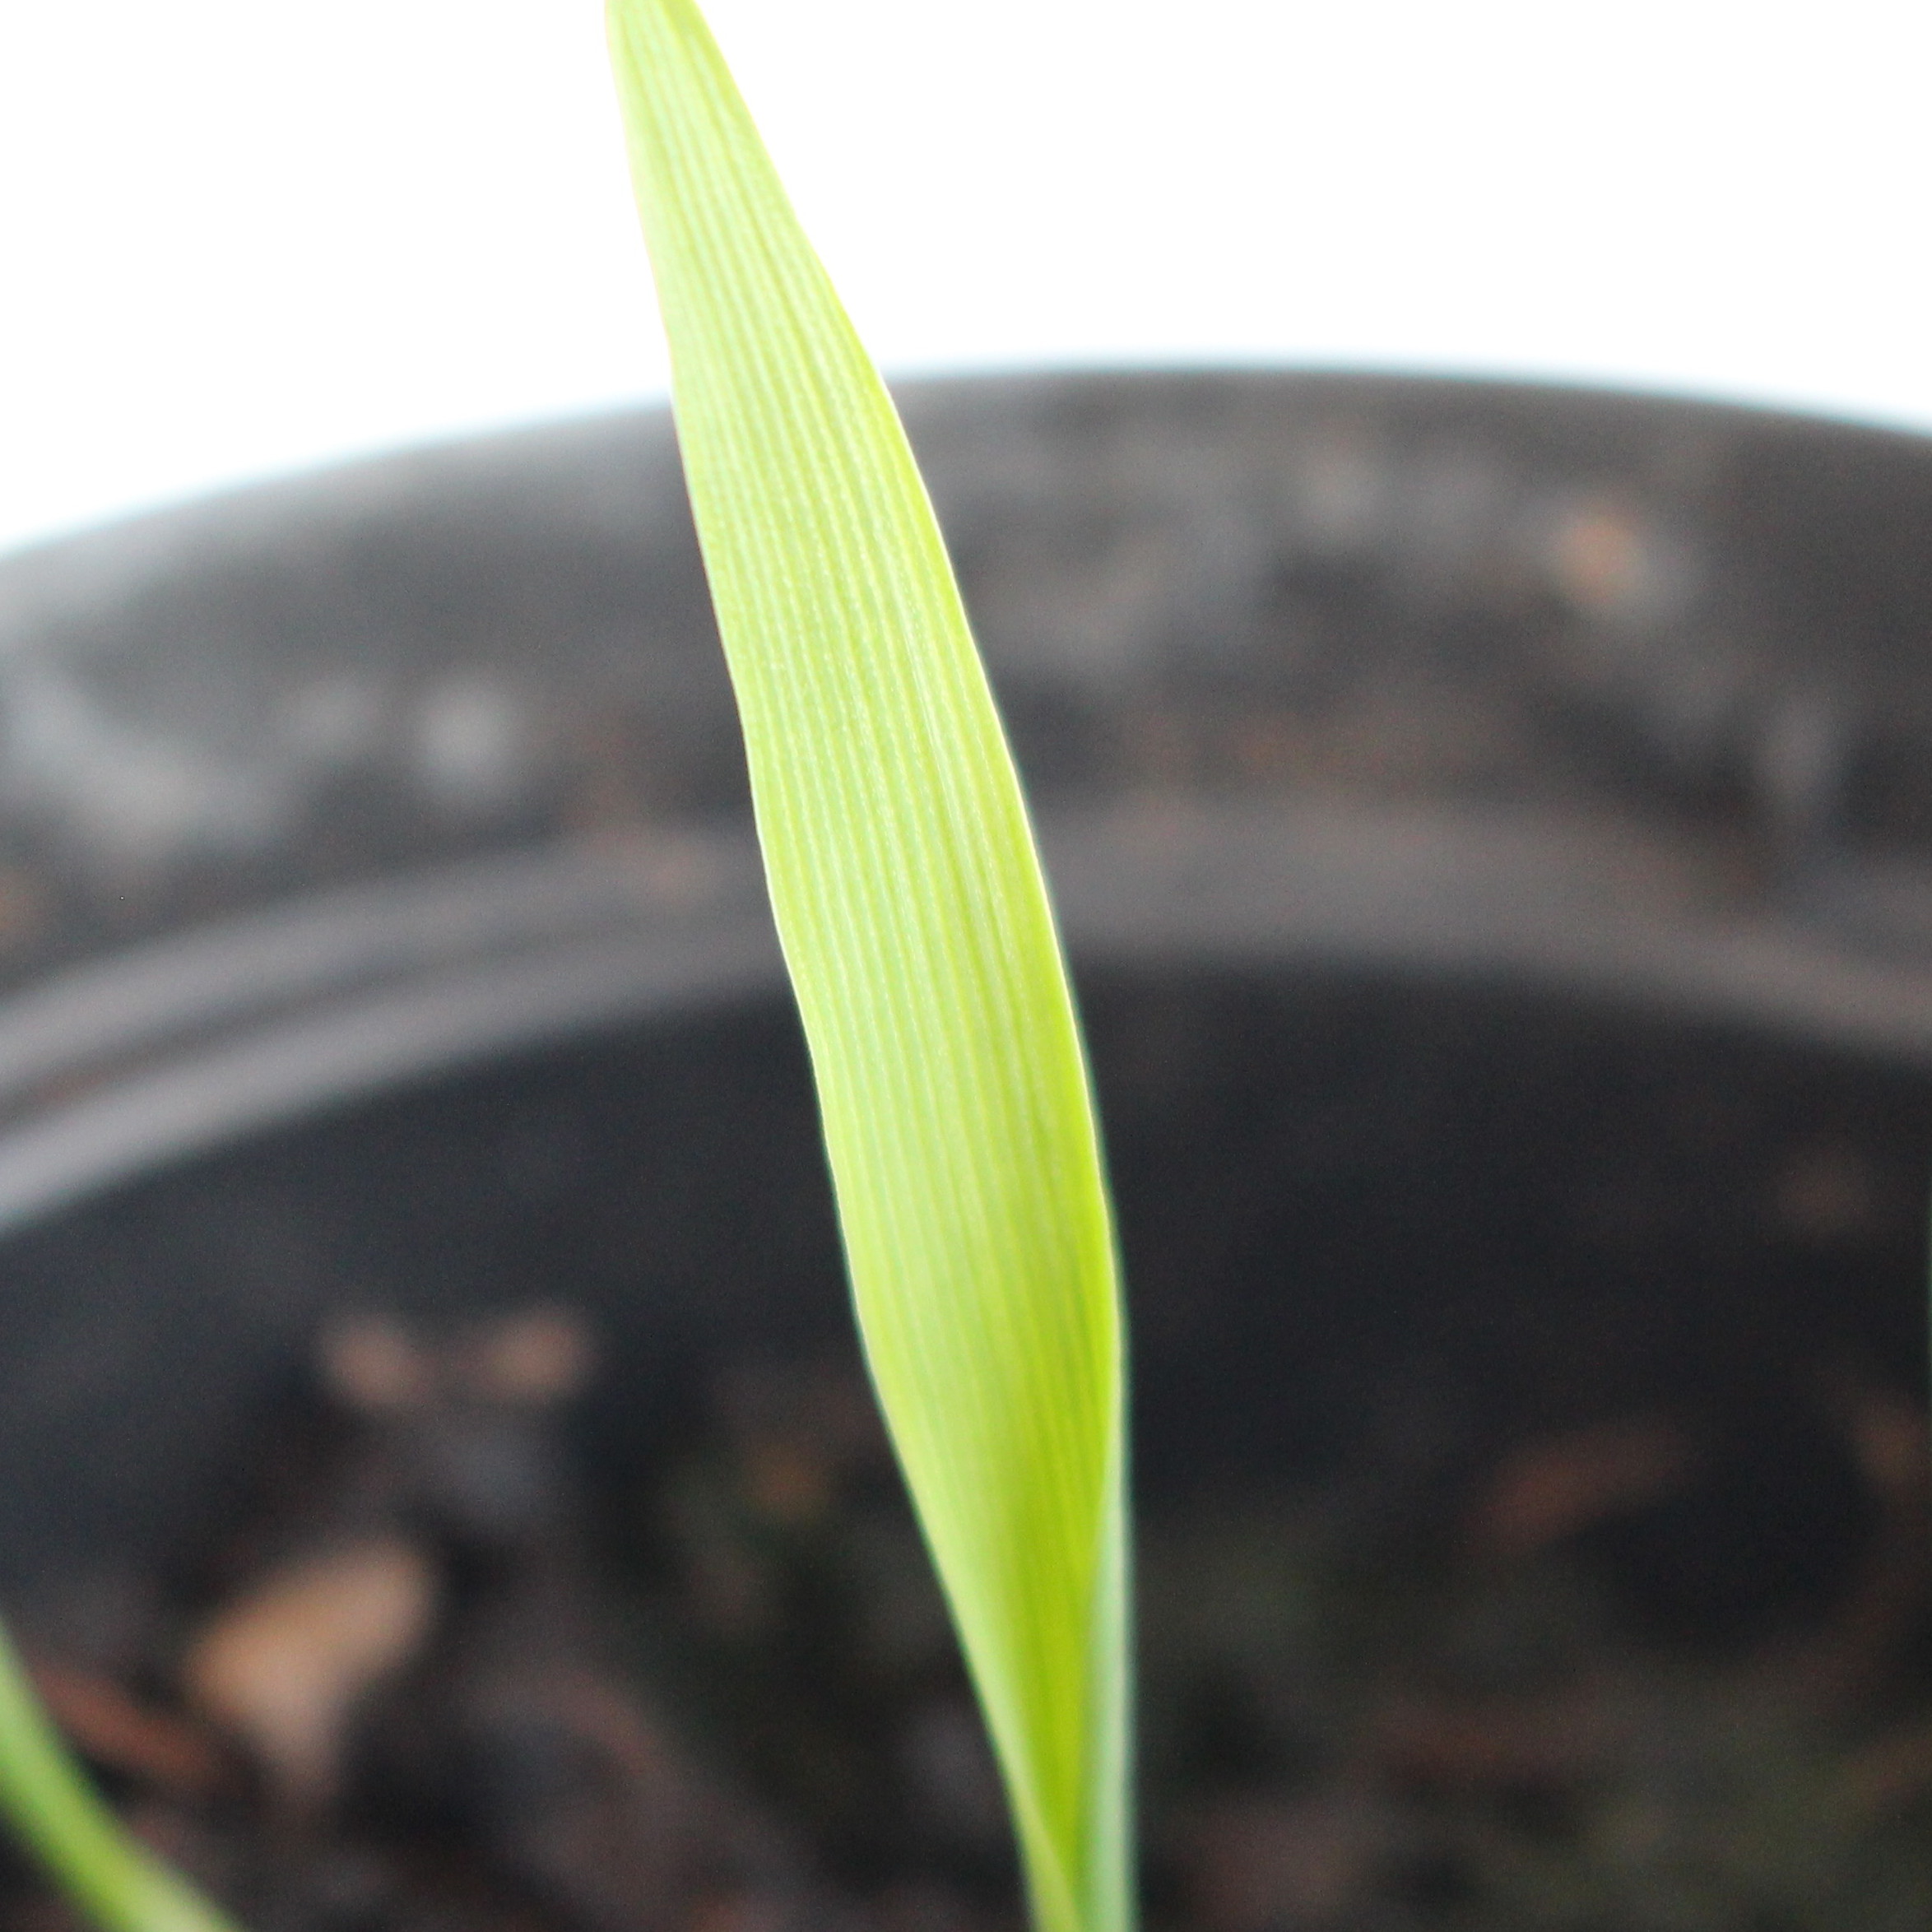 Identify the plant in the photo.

Avena sterilis
